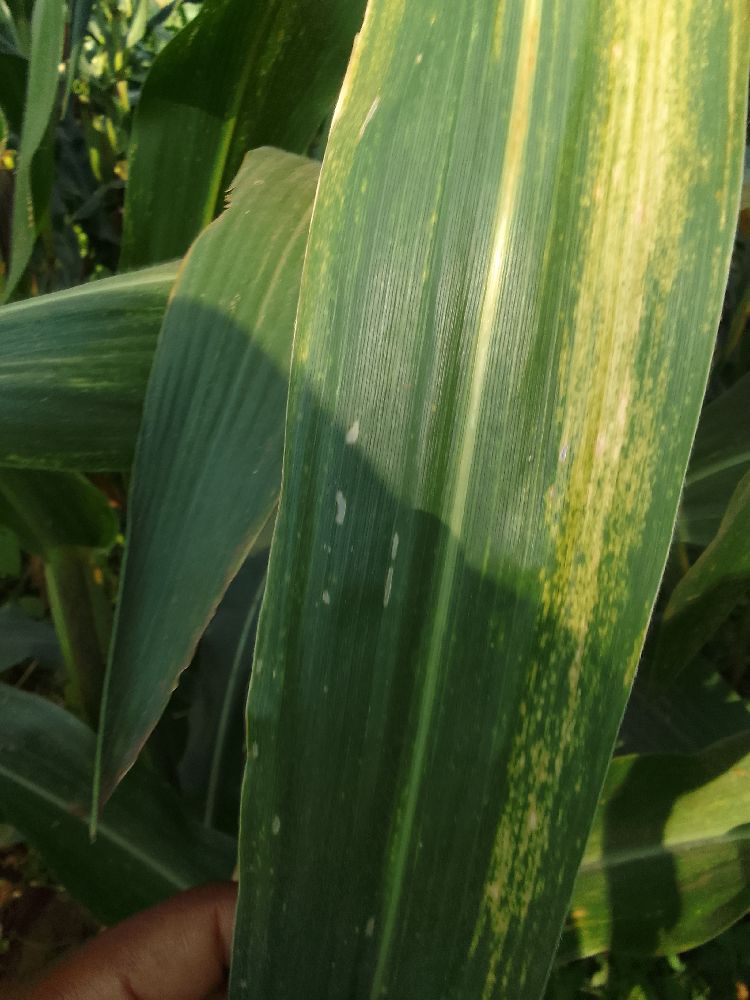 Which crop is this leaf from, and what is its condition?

maize, maize lethal necrosis
